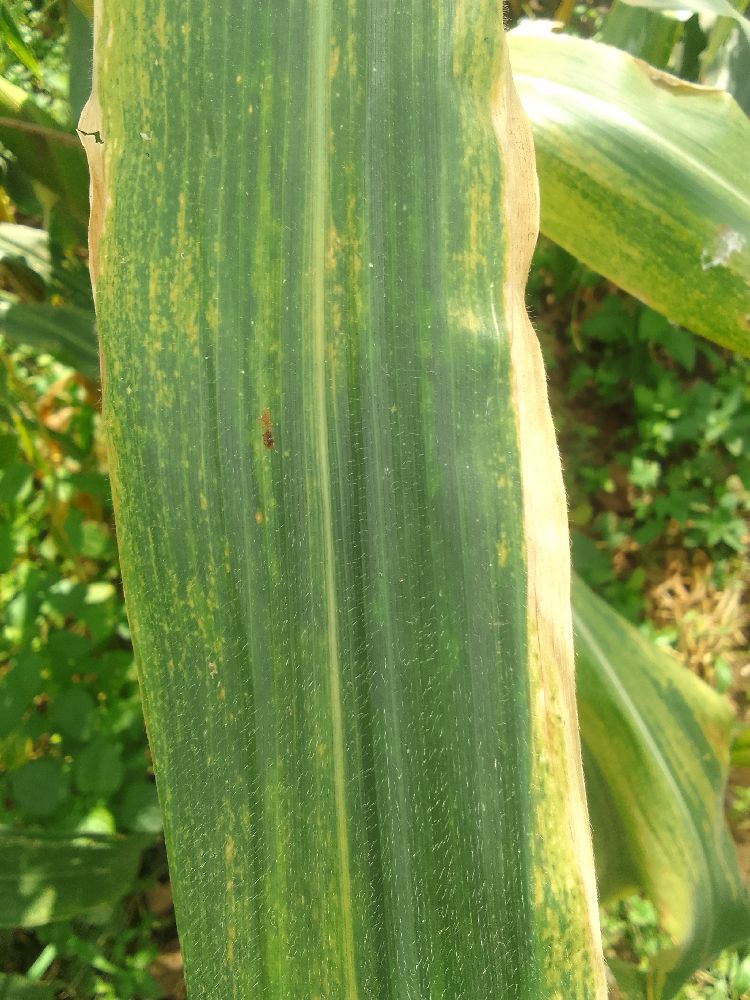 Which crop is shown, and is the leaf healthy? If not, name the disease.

maize, maize lethal necrosis
